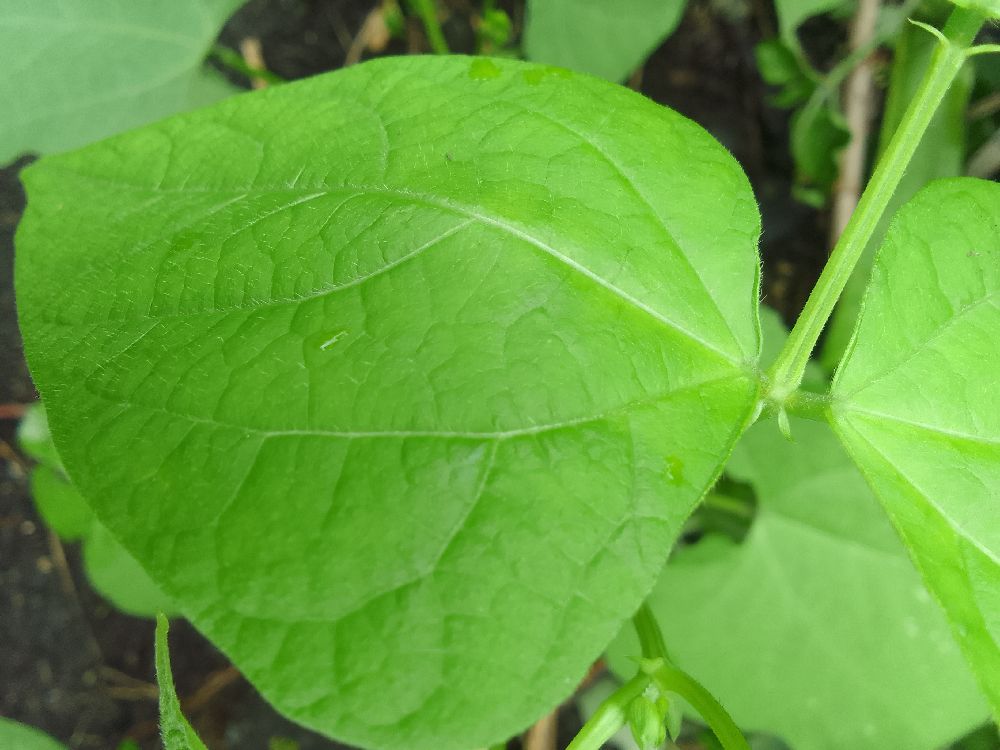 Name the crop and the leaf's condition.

common bean, healthy
